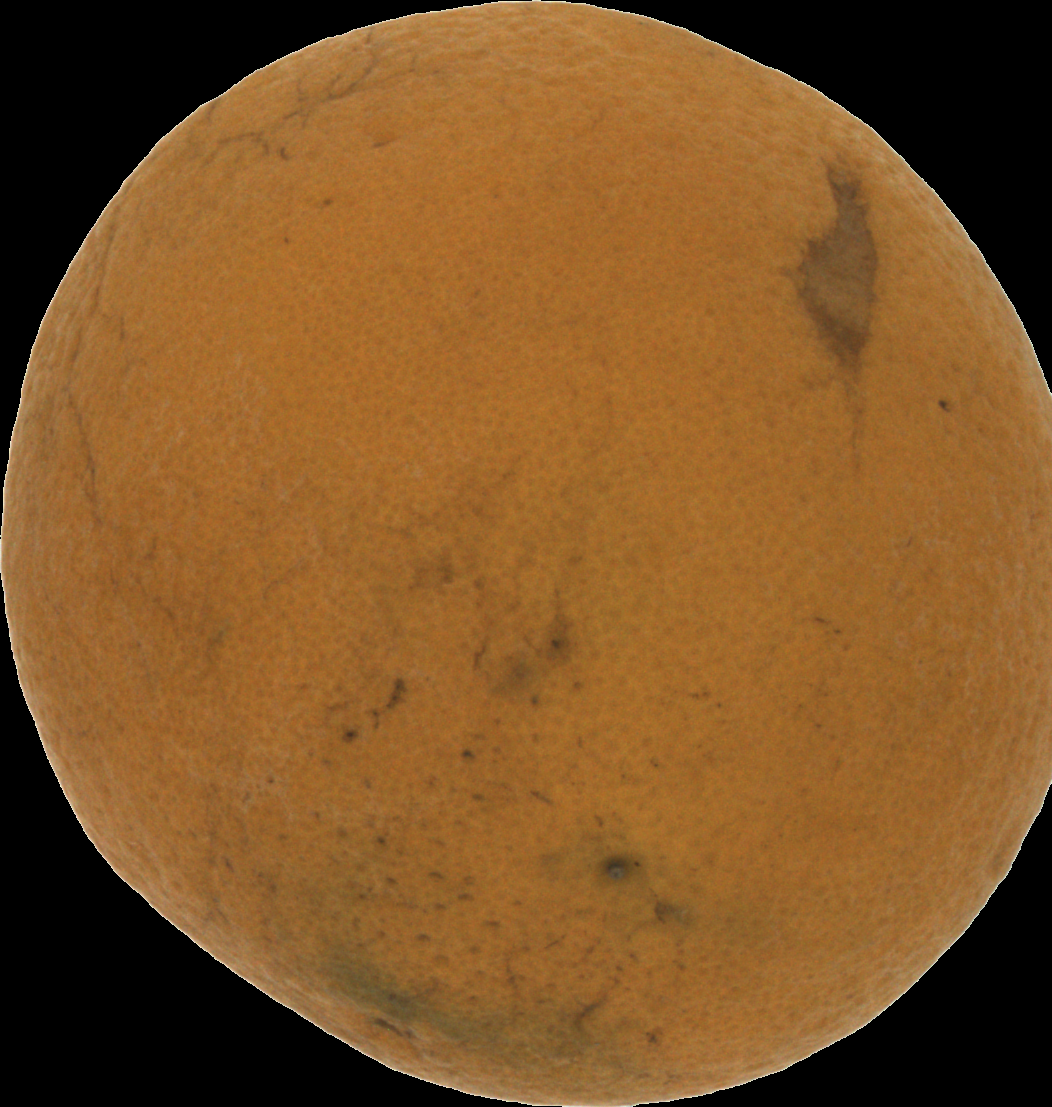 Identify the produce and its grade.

orange, bad
